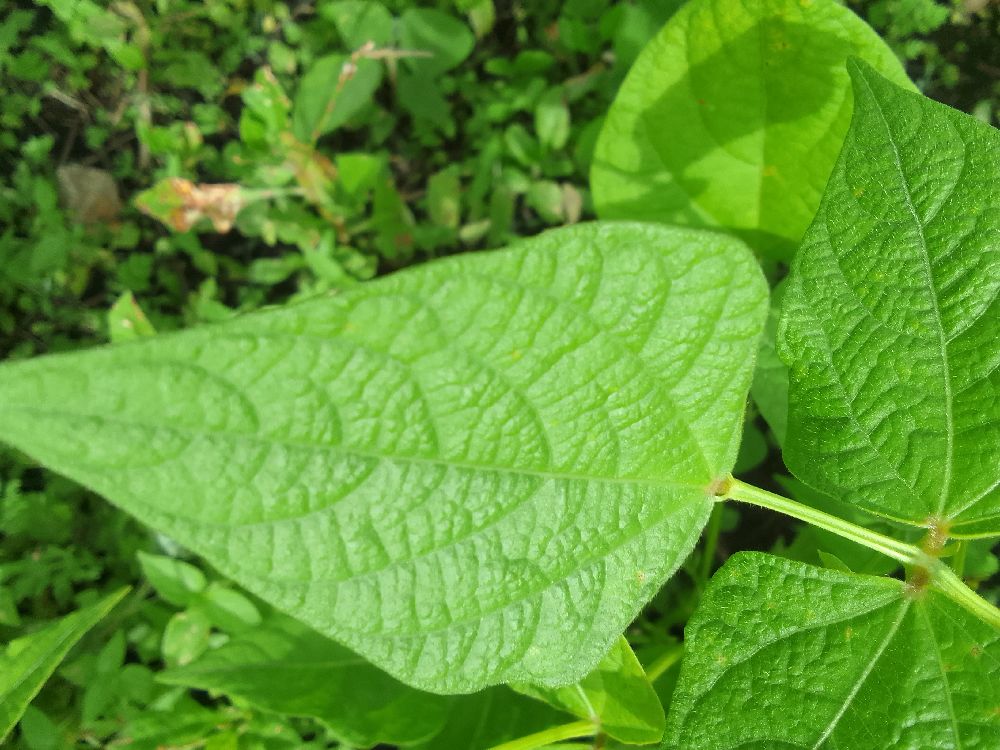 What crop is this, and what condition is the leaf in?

common bean, healthy
